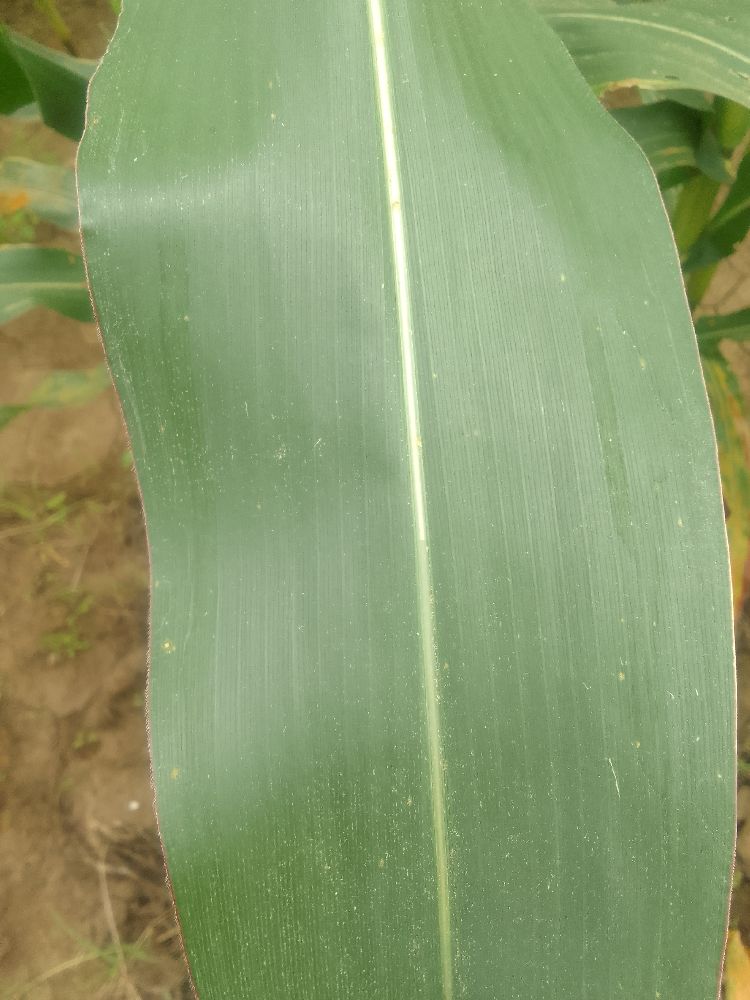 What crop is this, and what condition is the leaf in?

maize, healthy
